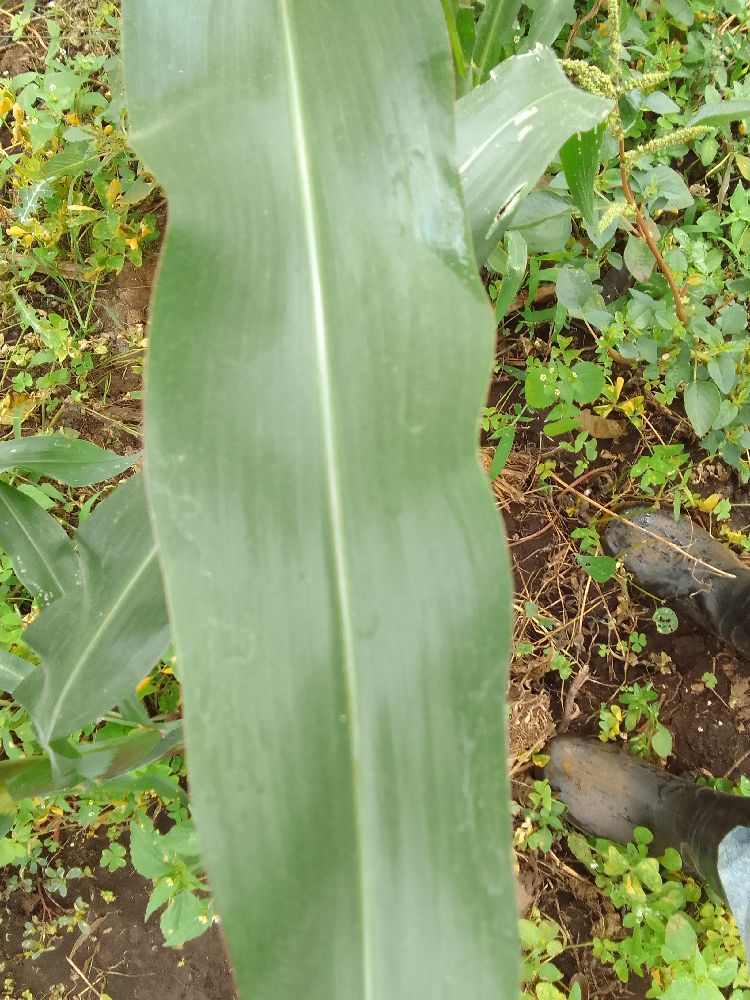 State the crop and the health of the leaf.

maize, healthy
